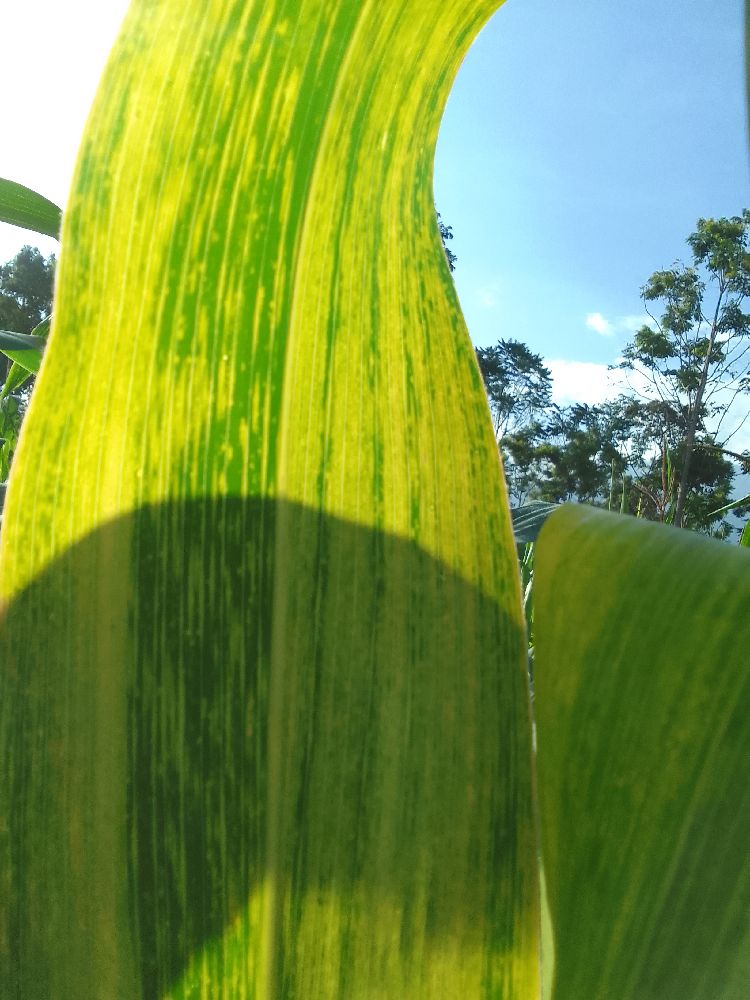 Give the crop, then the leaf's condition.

maize, maize lethal necrosis
